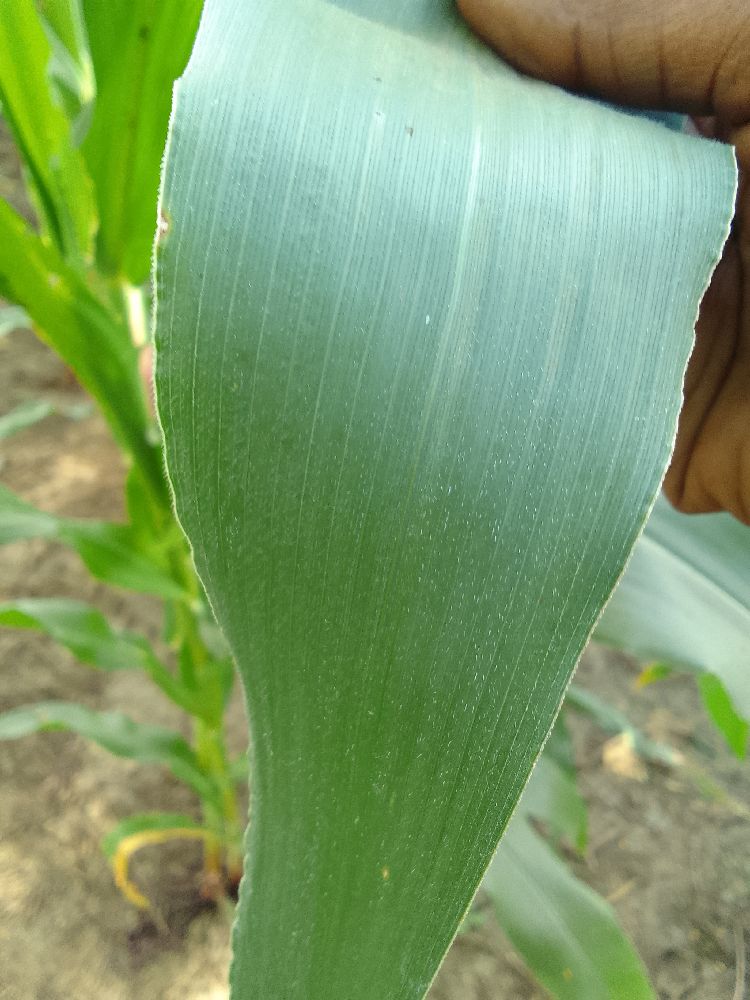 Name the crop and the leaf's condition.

maize, healthy
